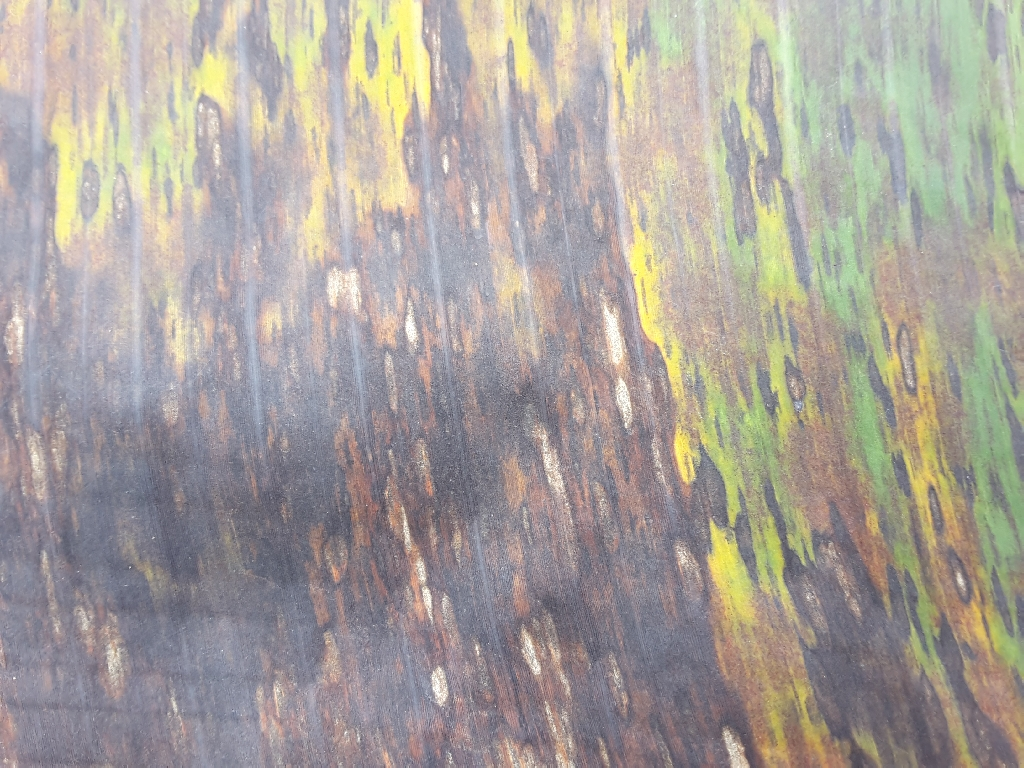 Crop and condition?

banana, black sigatoka
